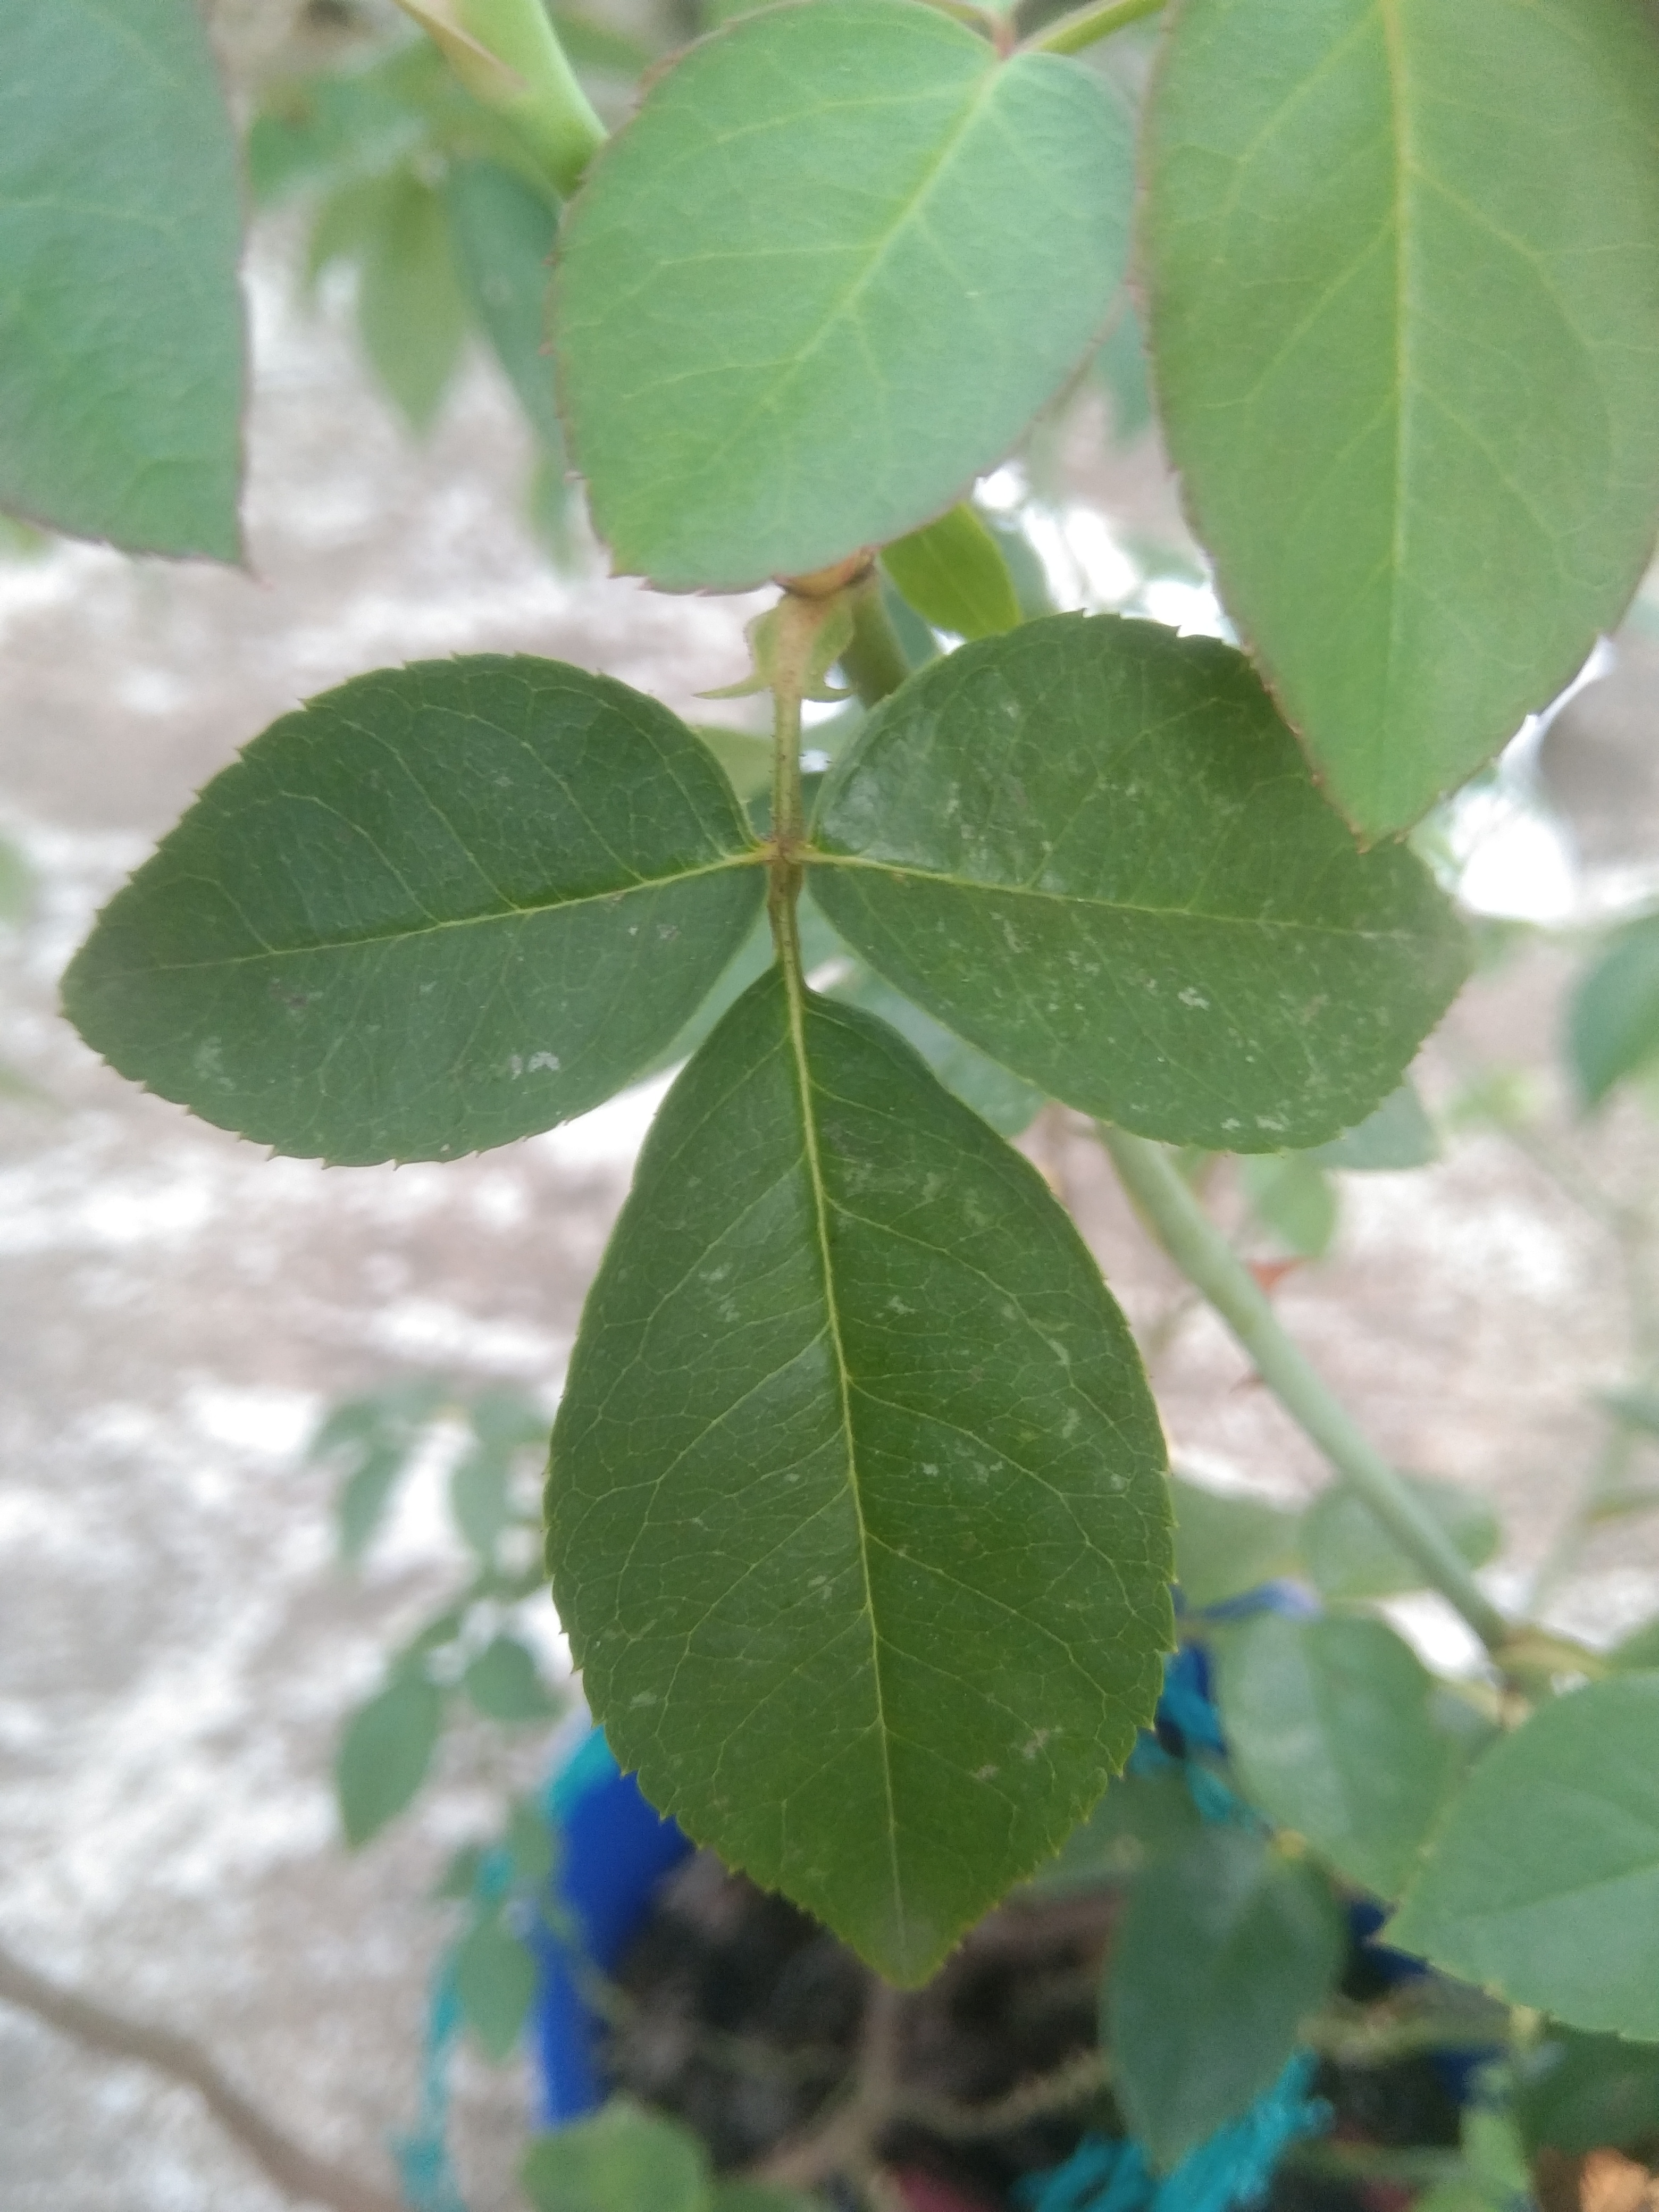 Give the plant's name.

rose
